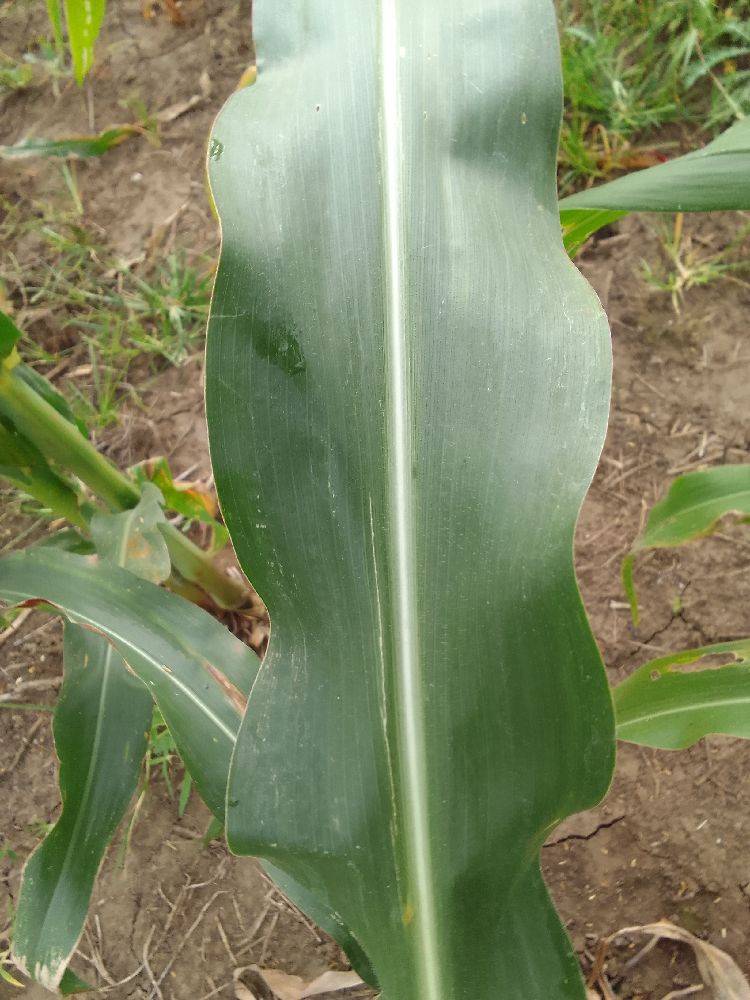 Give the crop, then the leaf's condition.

maize, healthy
